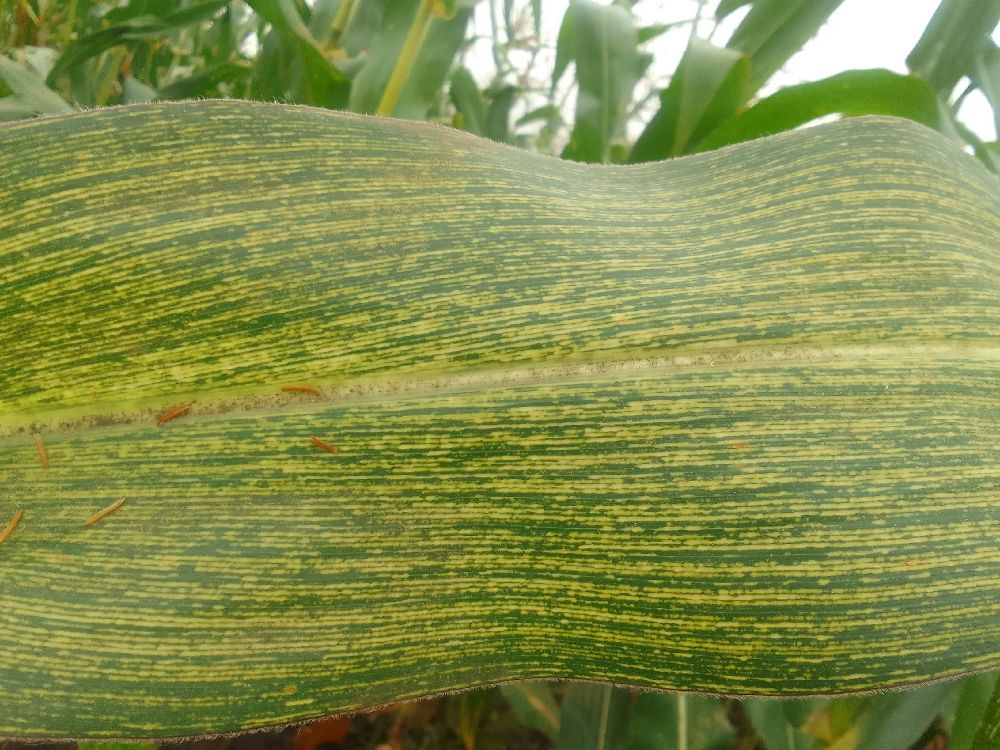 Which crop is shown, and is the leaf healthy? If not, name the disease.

maize, maize streak virus
